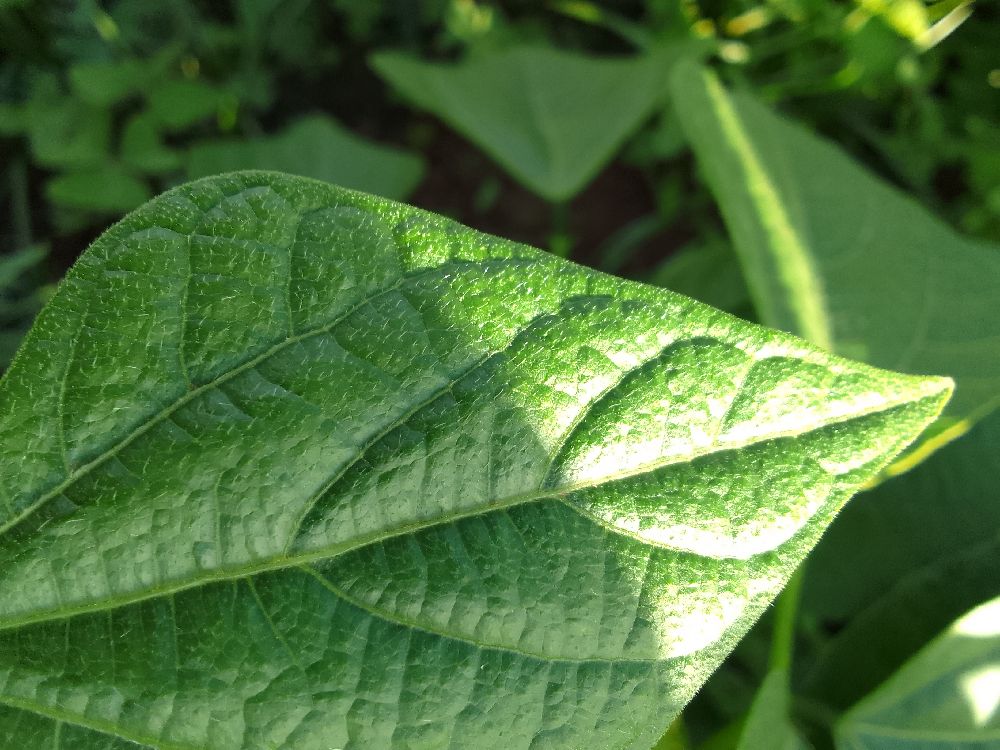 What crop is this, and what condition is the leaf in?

common bean, healthy
